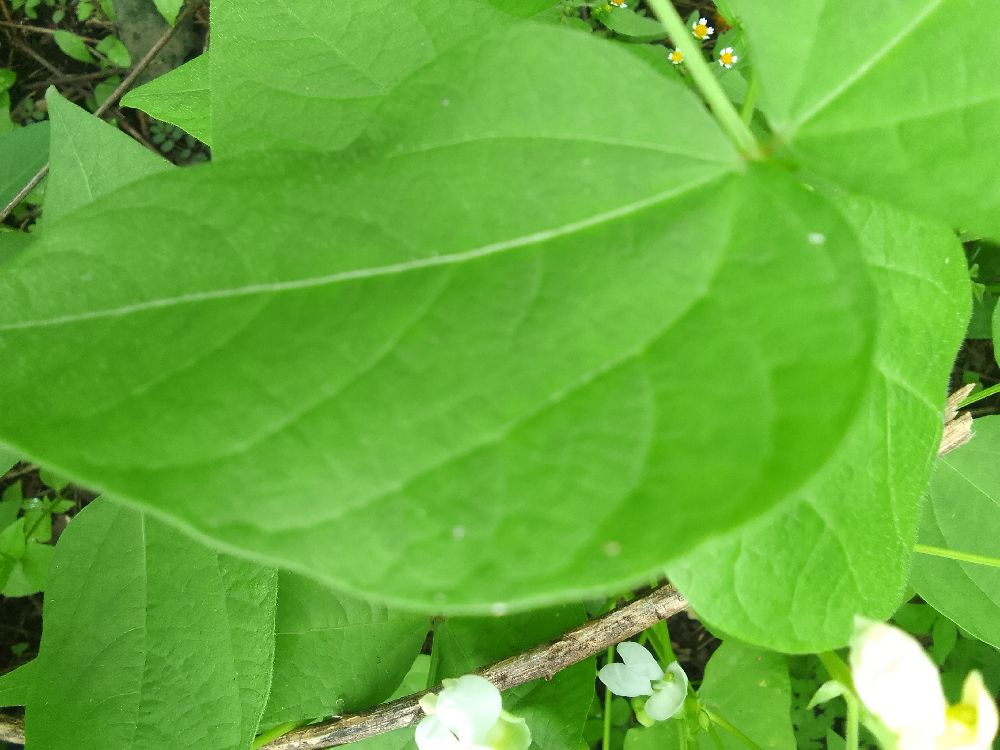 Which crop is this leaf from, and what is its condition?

common bean, healthy
